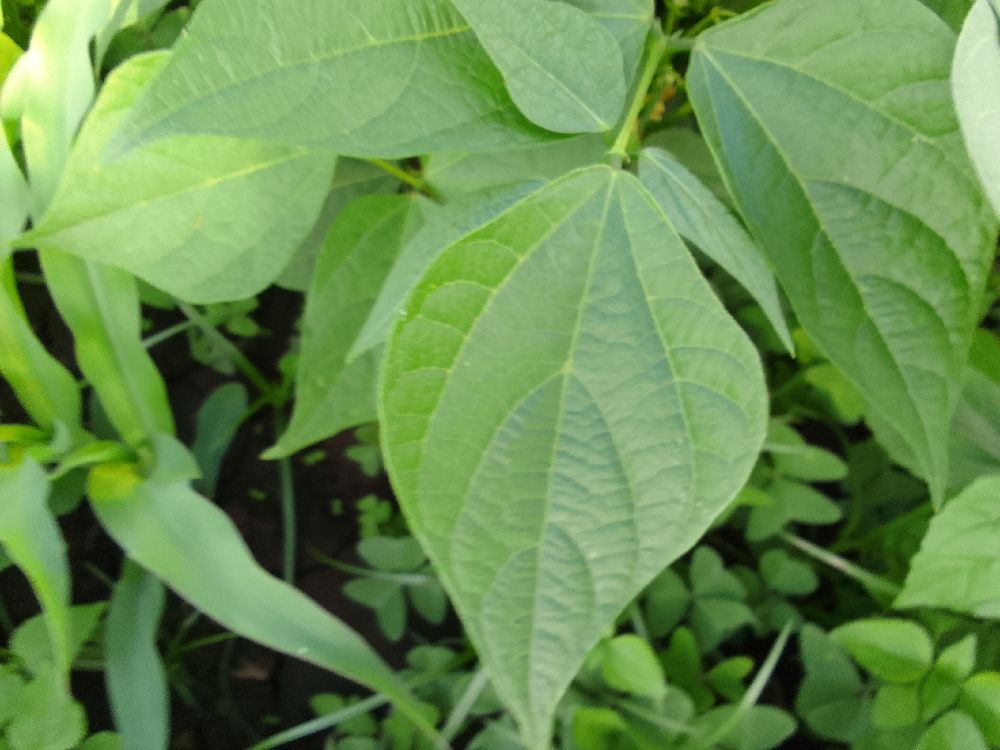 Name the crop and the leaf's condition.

common bean, healthy
